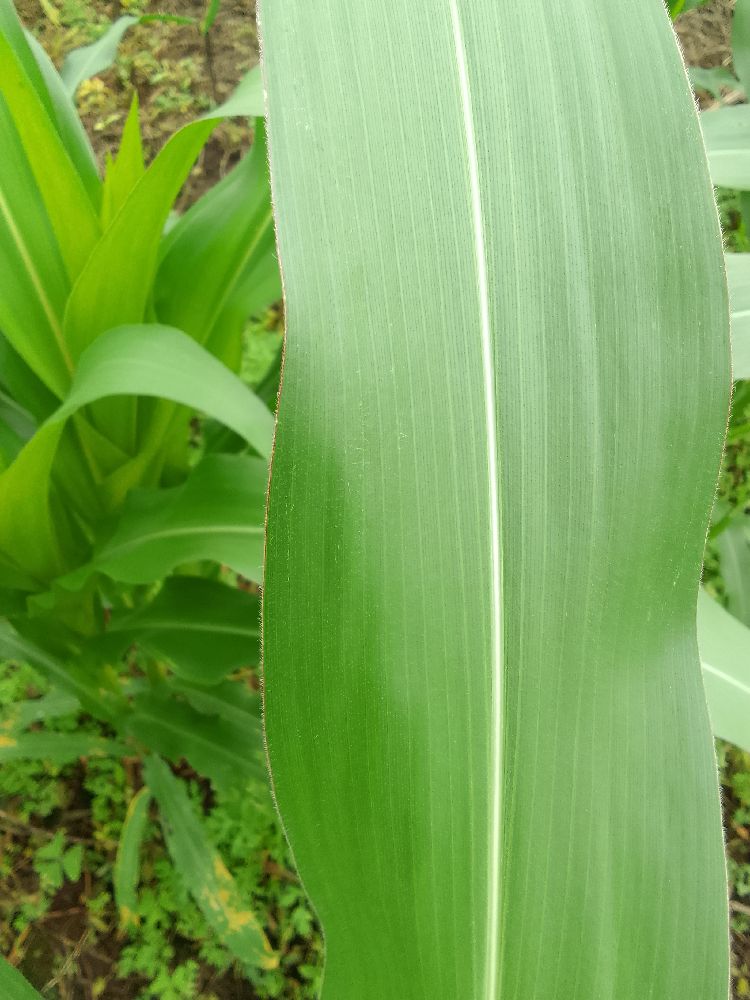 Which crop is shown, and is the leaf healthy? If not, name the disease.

maize, healthy
